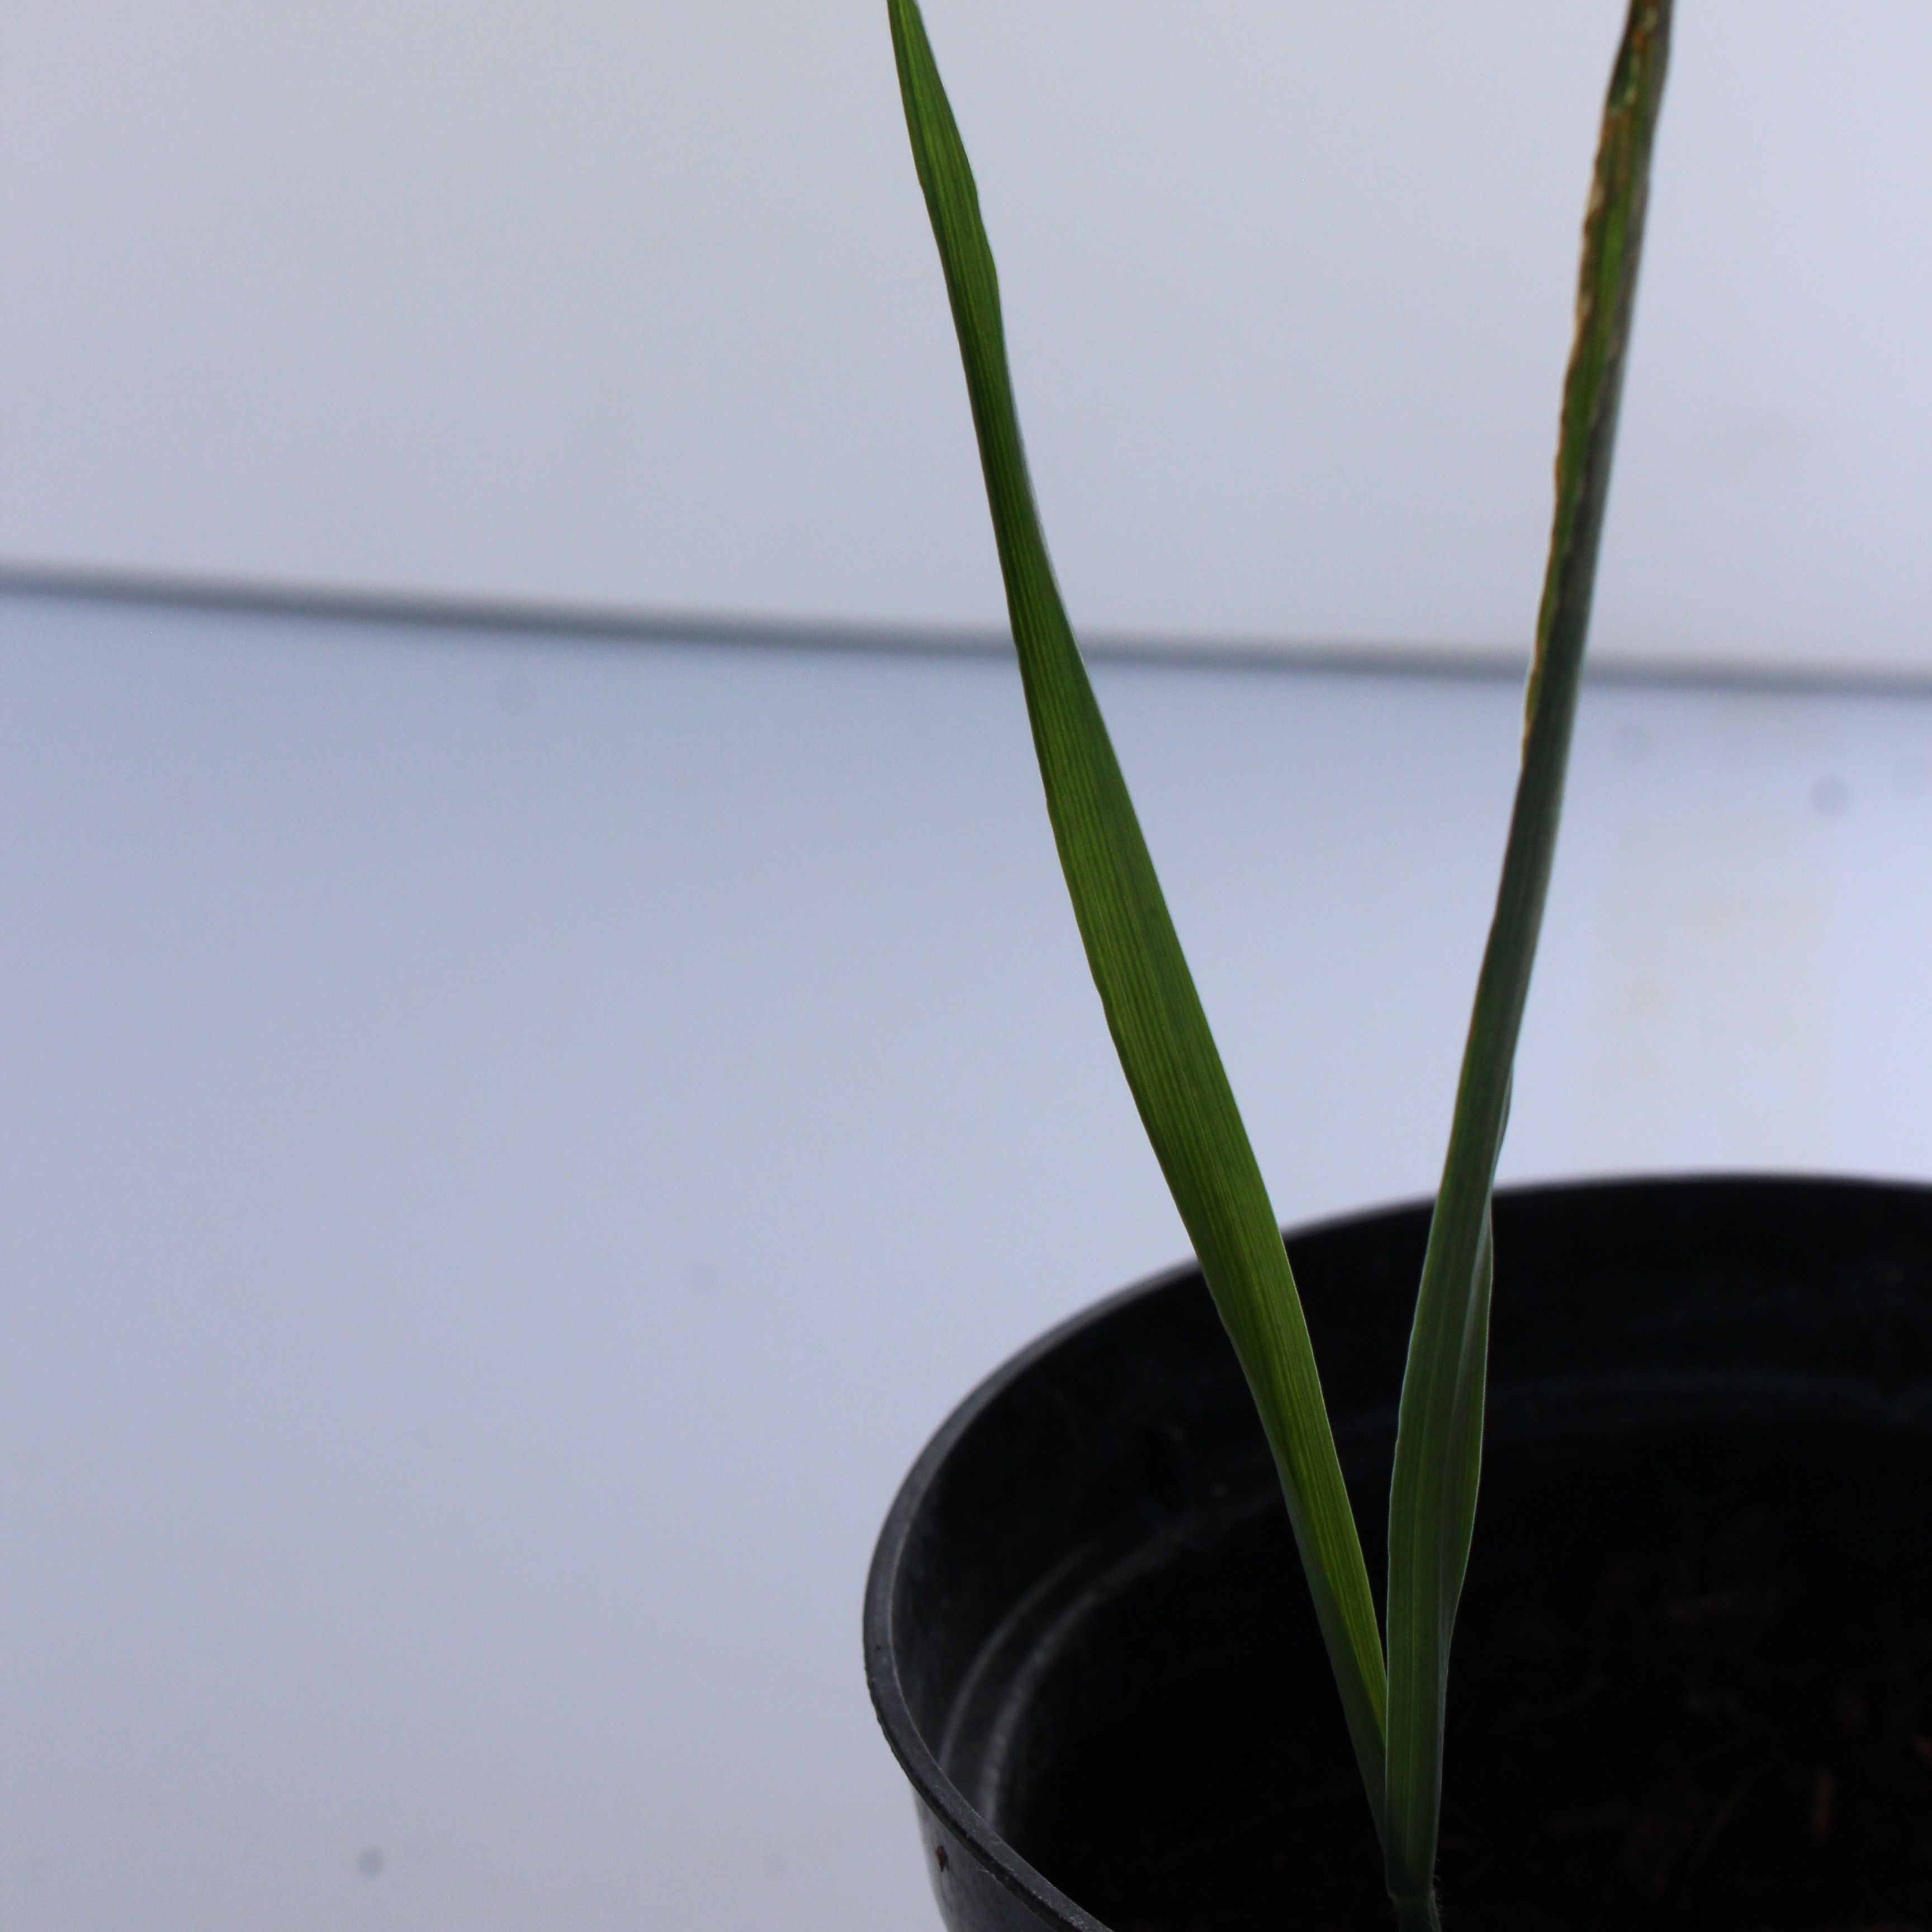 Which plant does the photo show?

Avena sterilis
